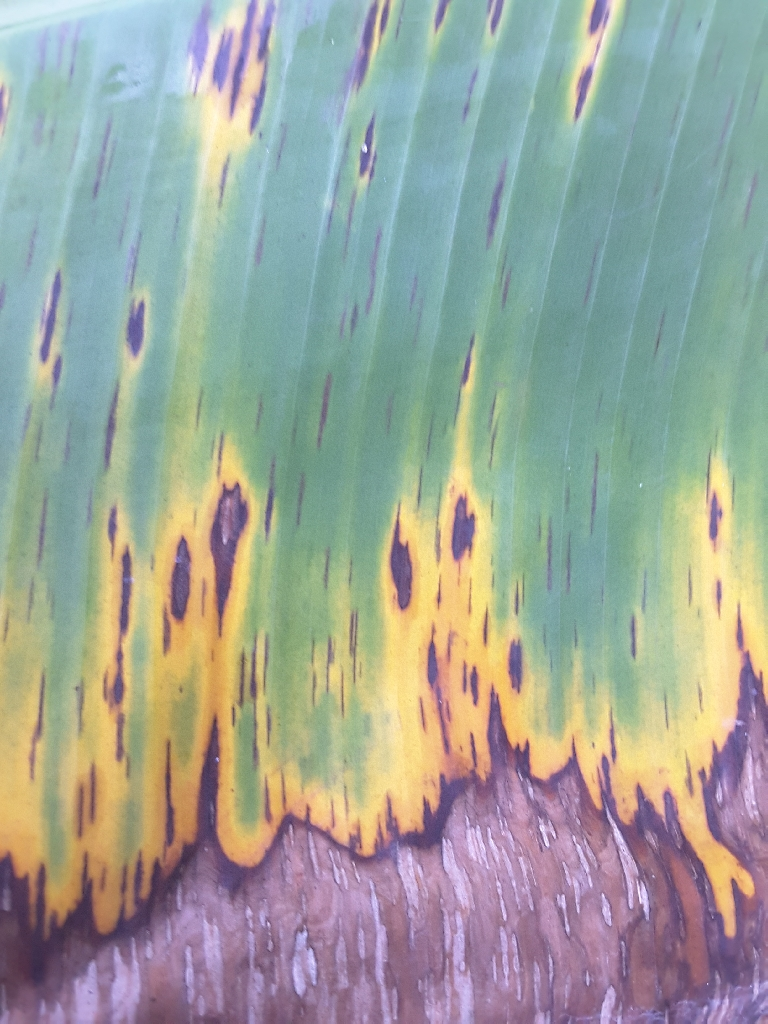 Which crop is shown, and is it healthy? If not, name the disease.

banana, black sigatoka
